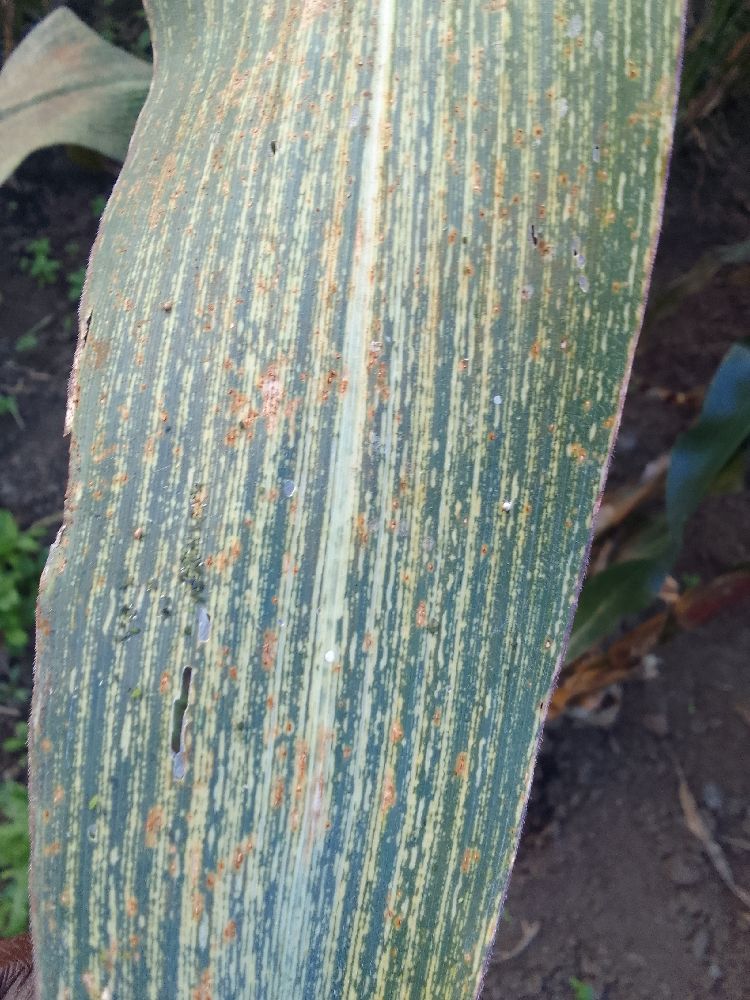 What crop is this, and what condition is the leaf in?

maize, maize streak virus
